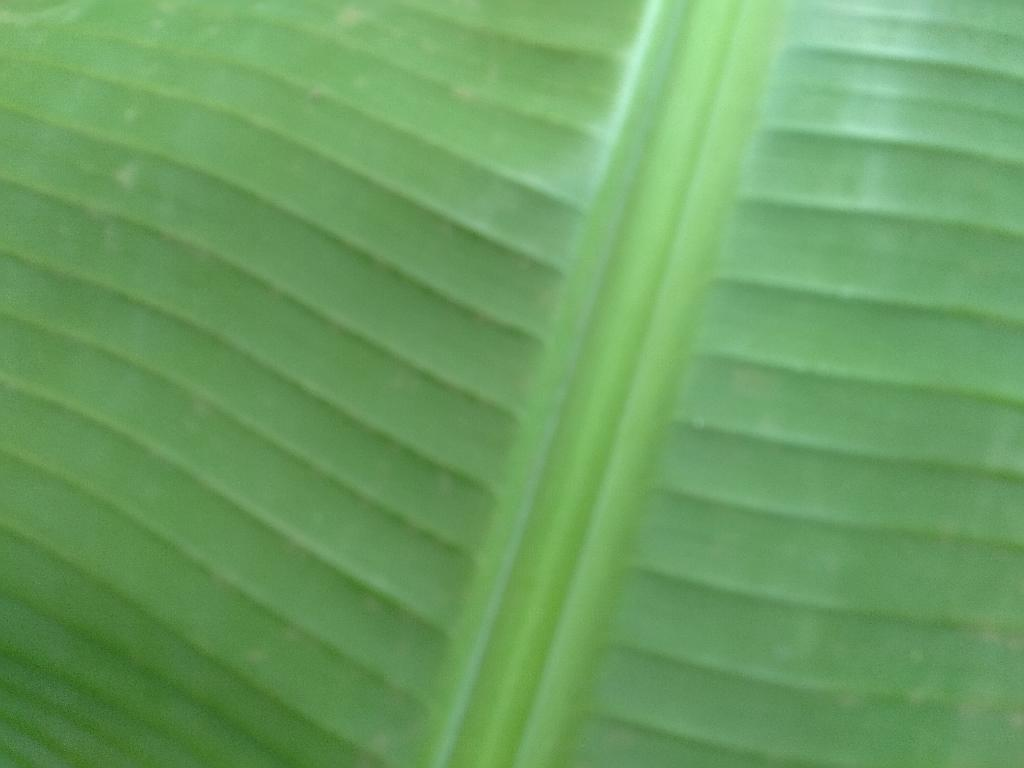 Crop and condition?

banana, healthy
